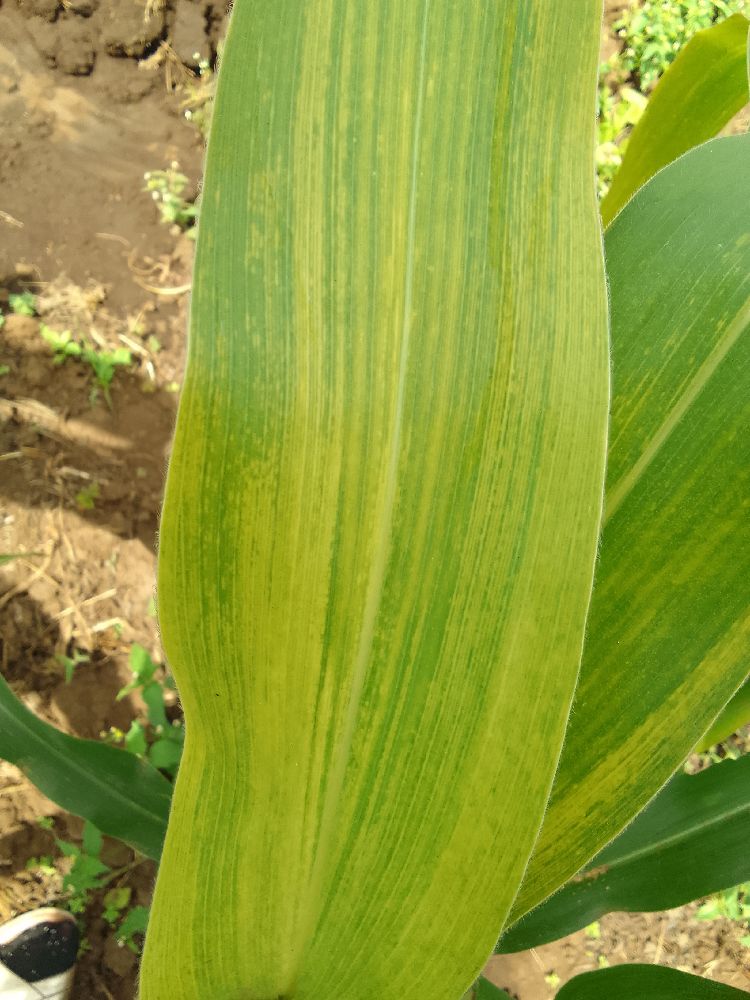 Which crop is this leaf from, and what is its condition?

maize, maize lethal necrosis
